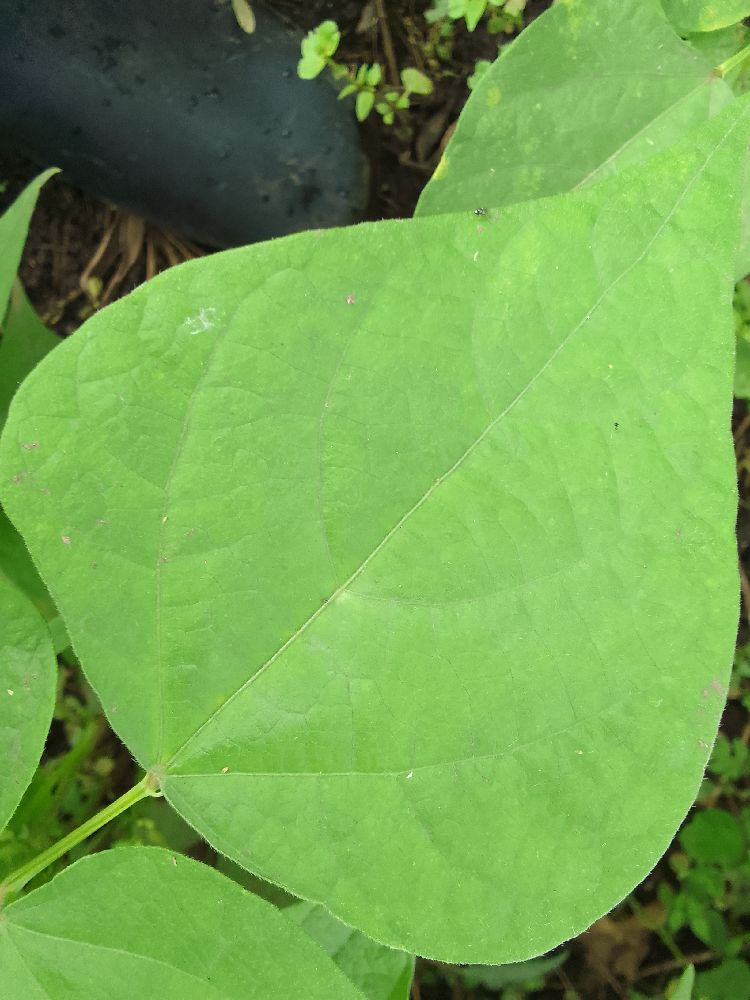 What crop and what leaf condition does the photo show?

common bean, healthy
